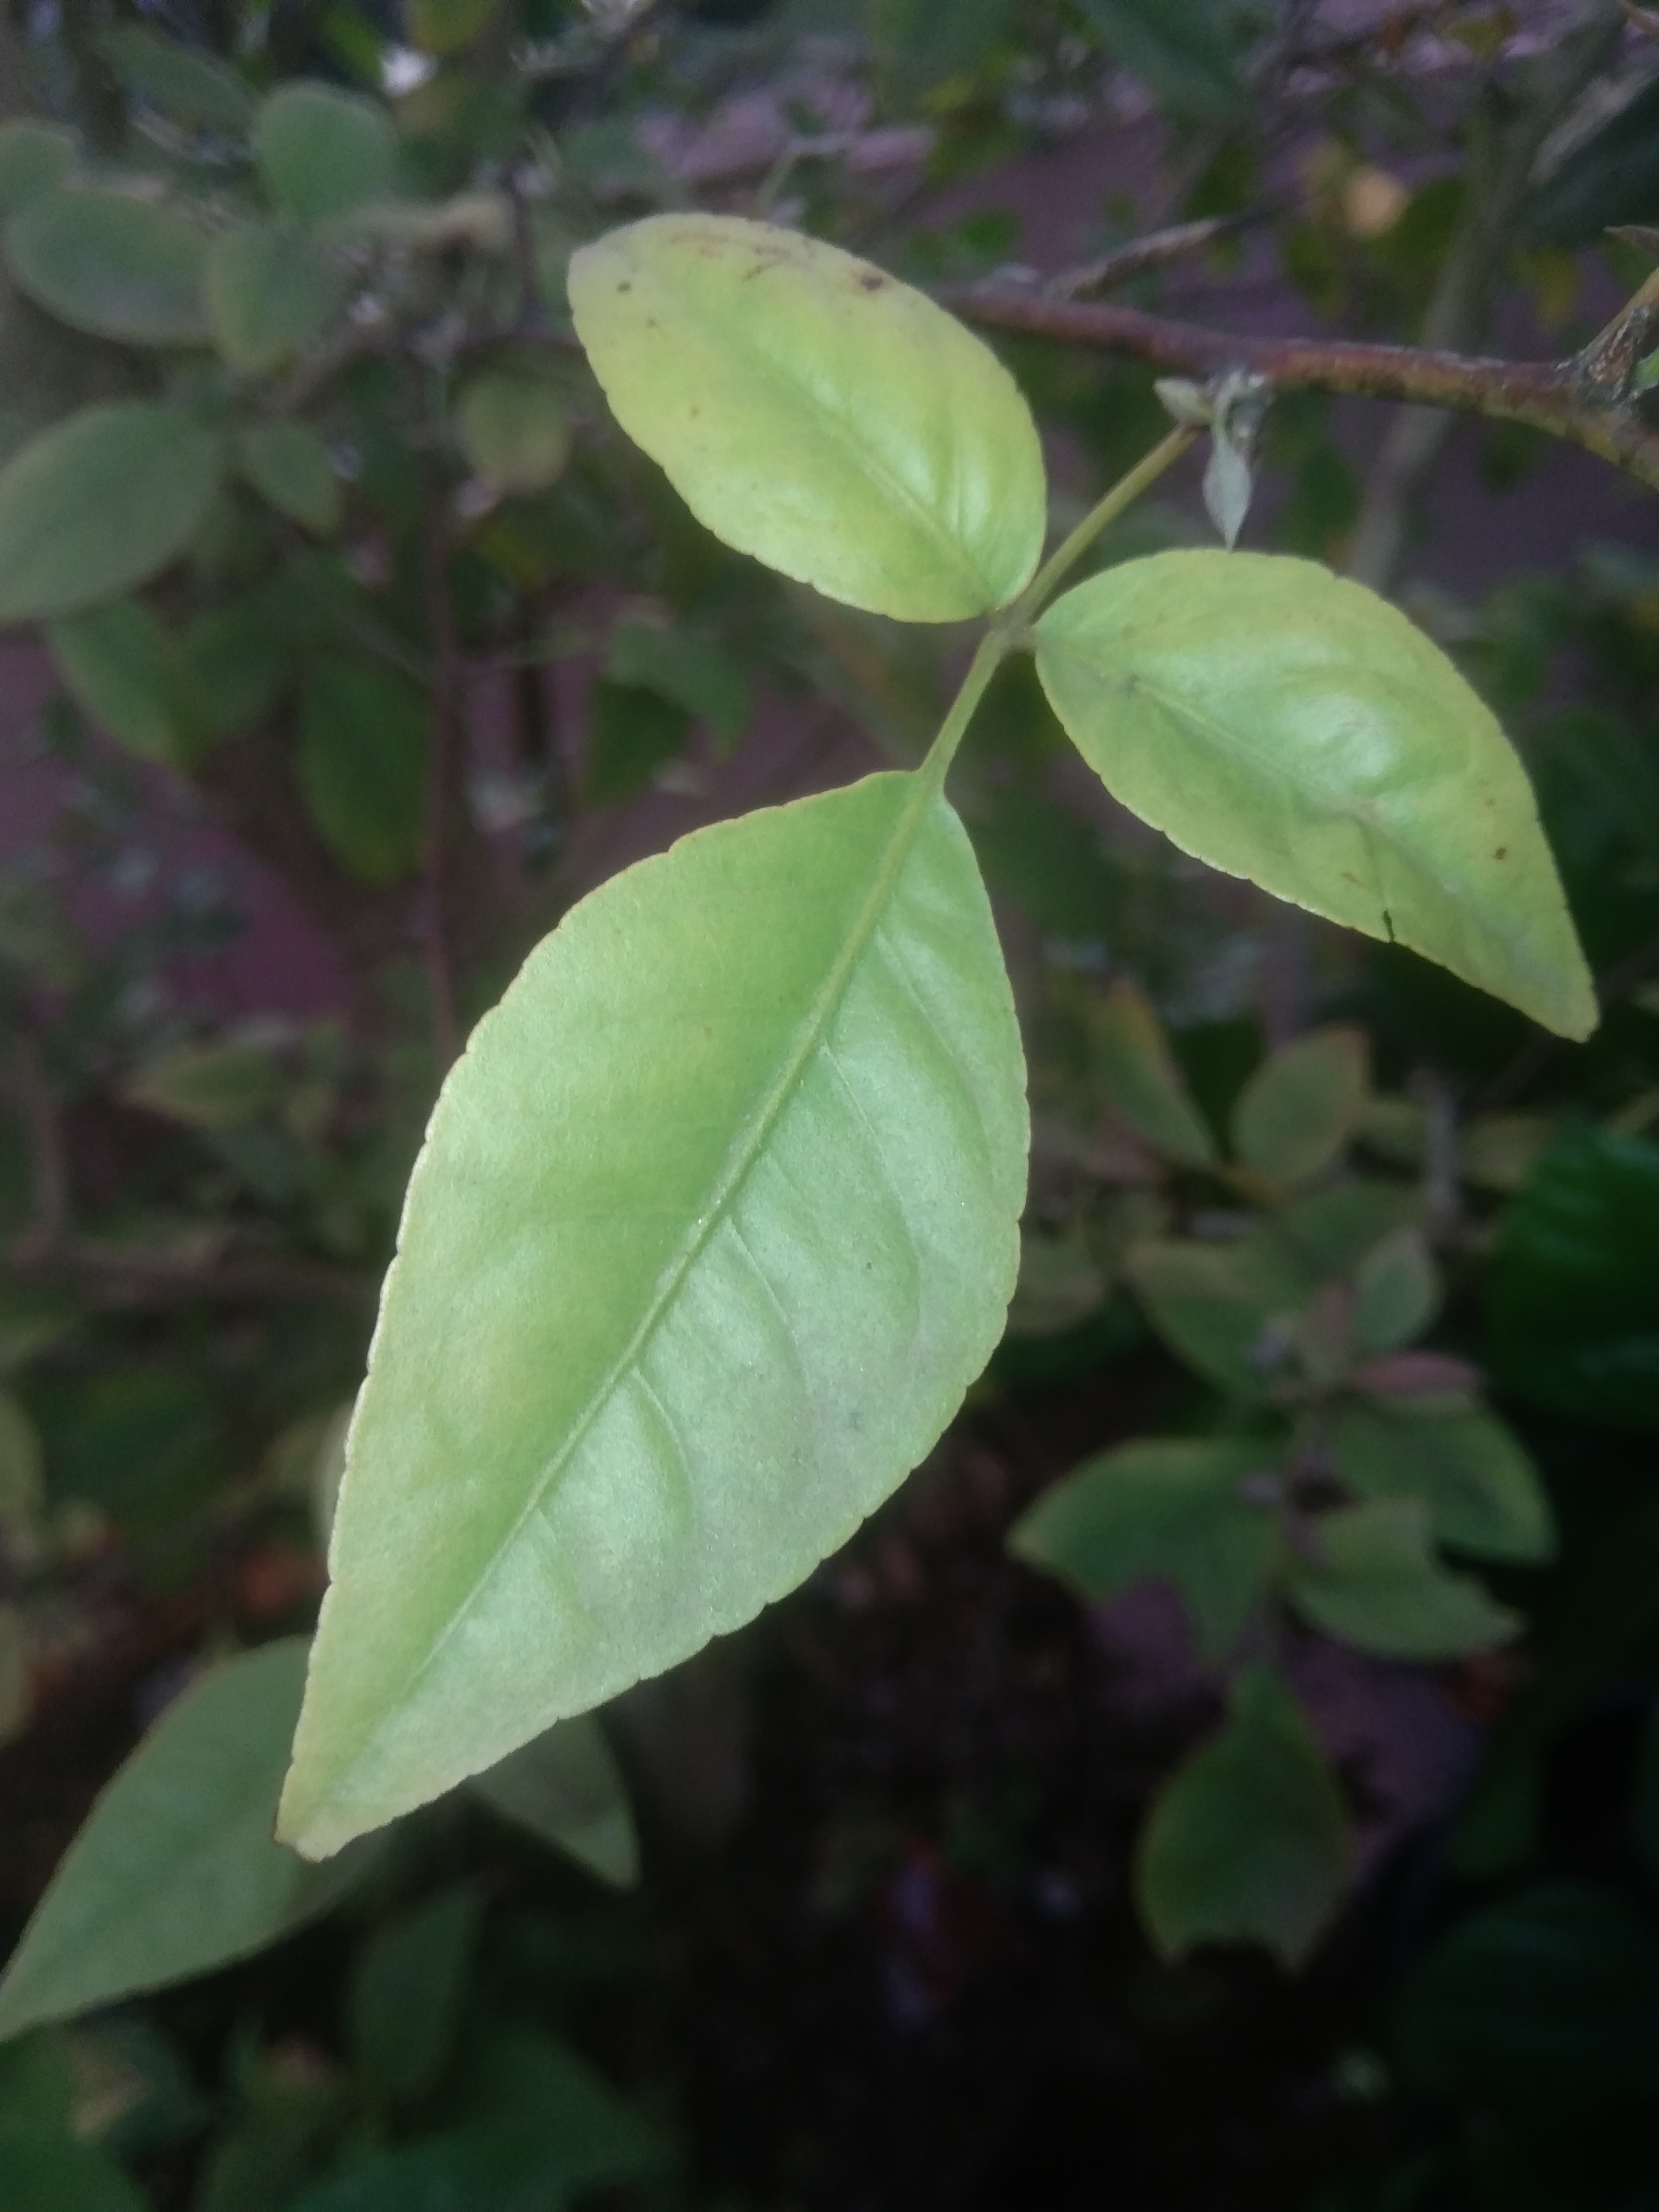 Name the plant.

wood apple
